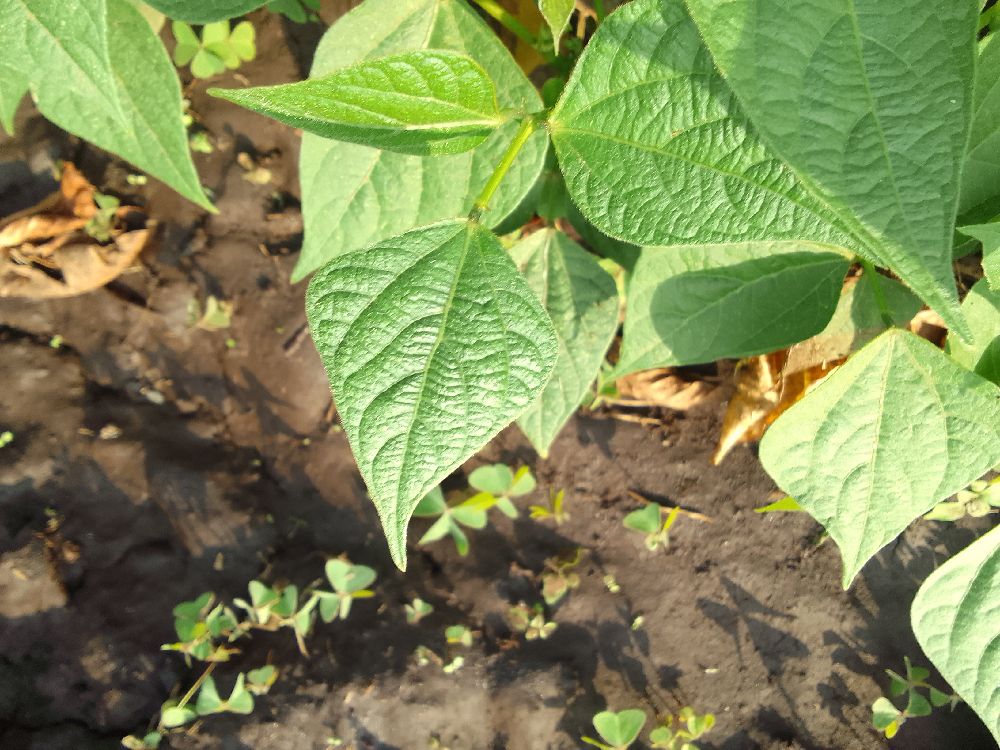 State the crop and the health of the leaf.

common bean, healthy
